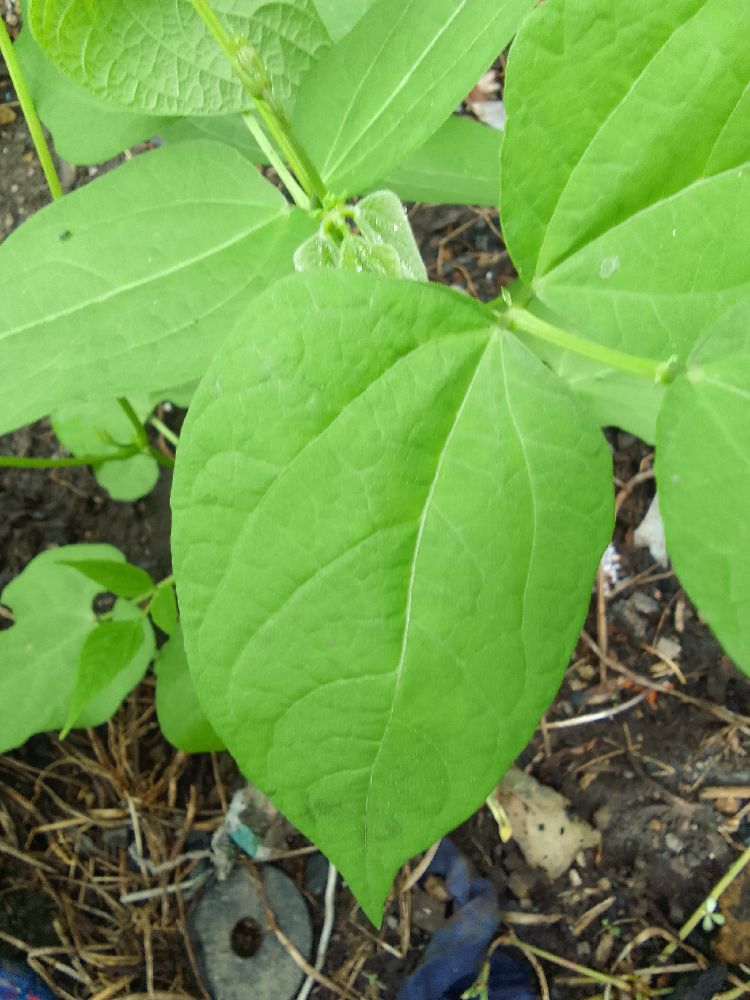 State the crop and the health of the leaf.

common bean, healthy
